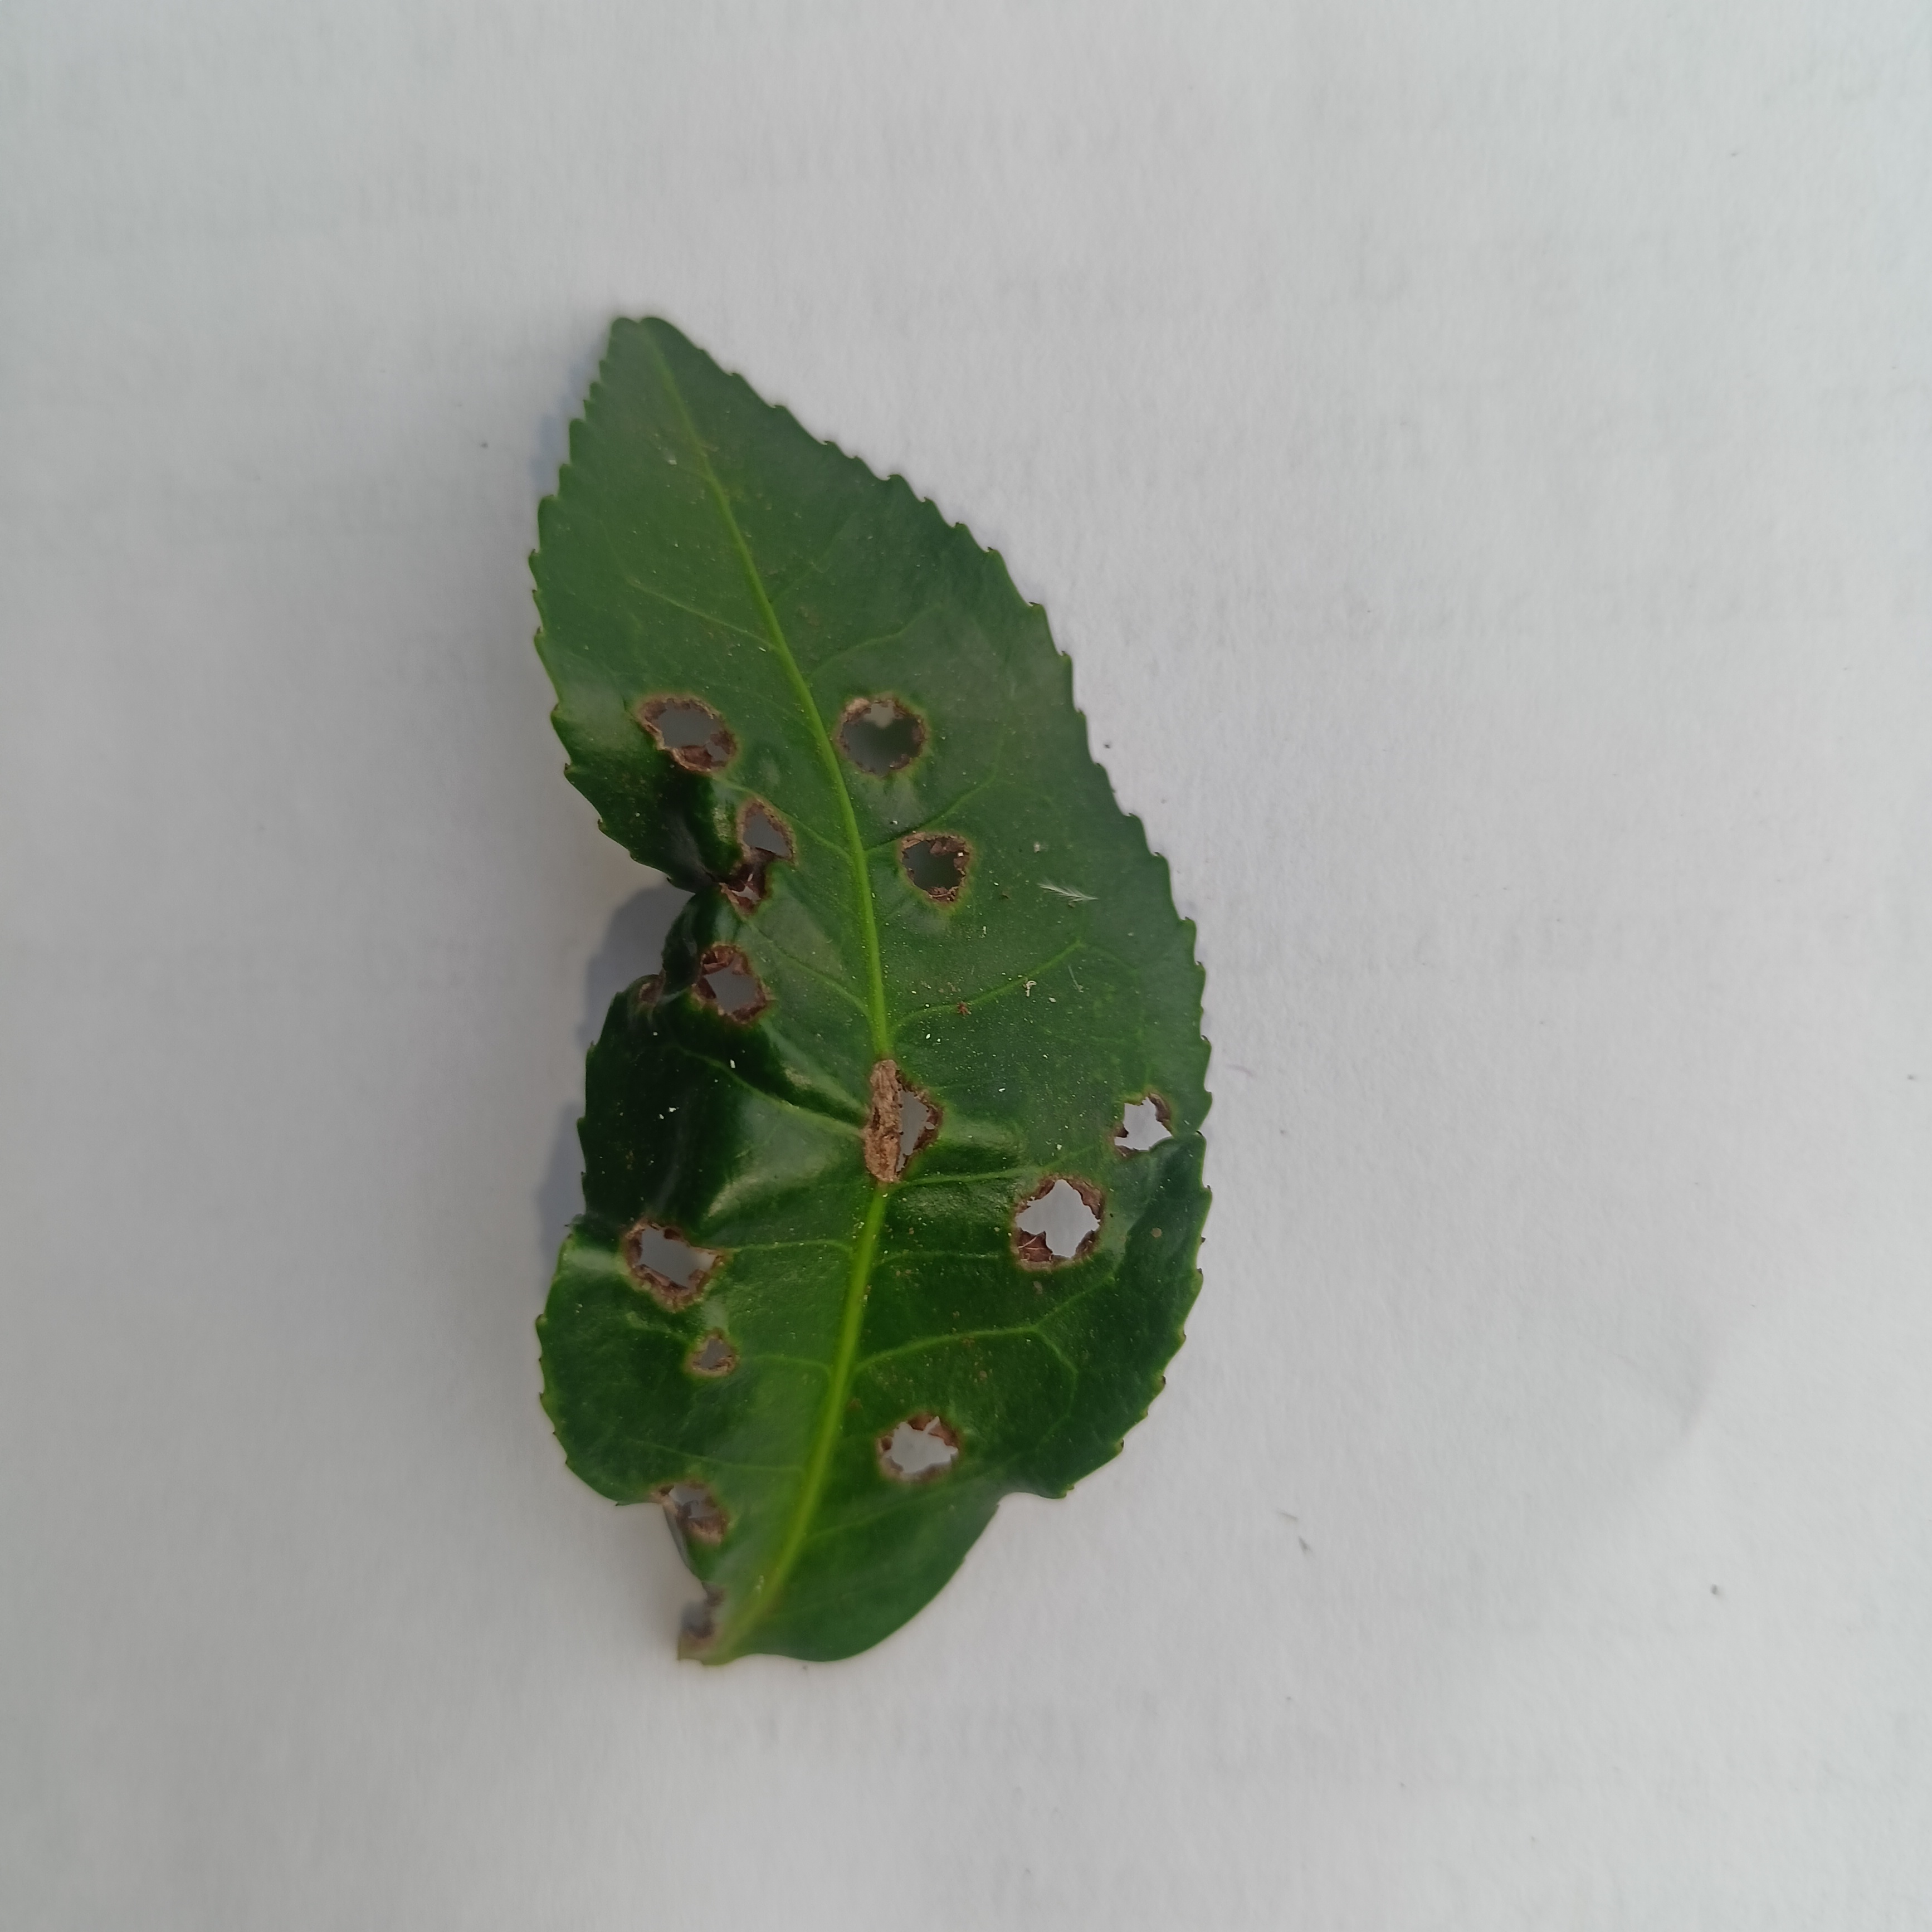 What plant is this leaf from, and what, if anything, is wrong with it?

tea, helopeltis
